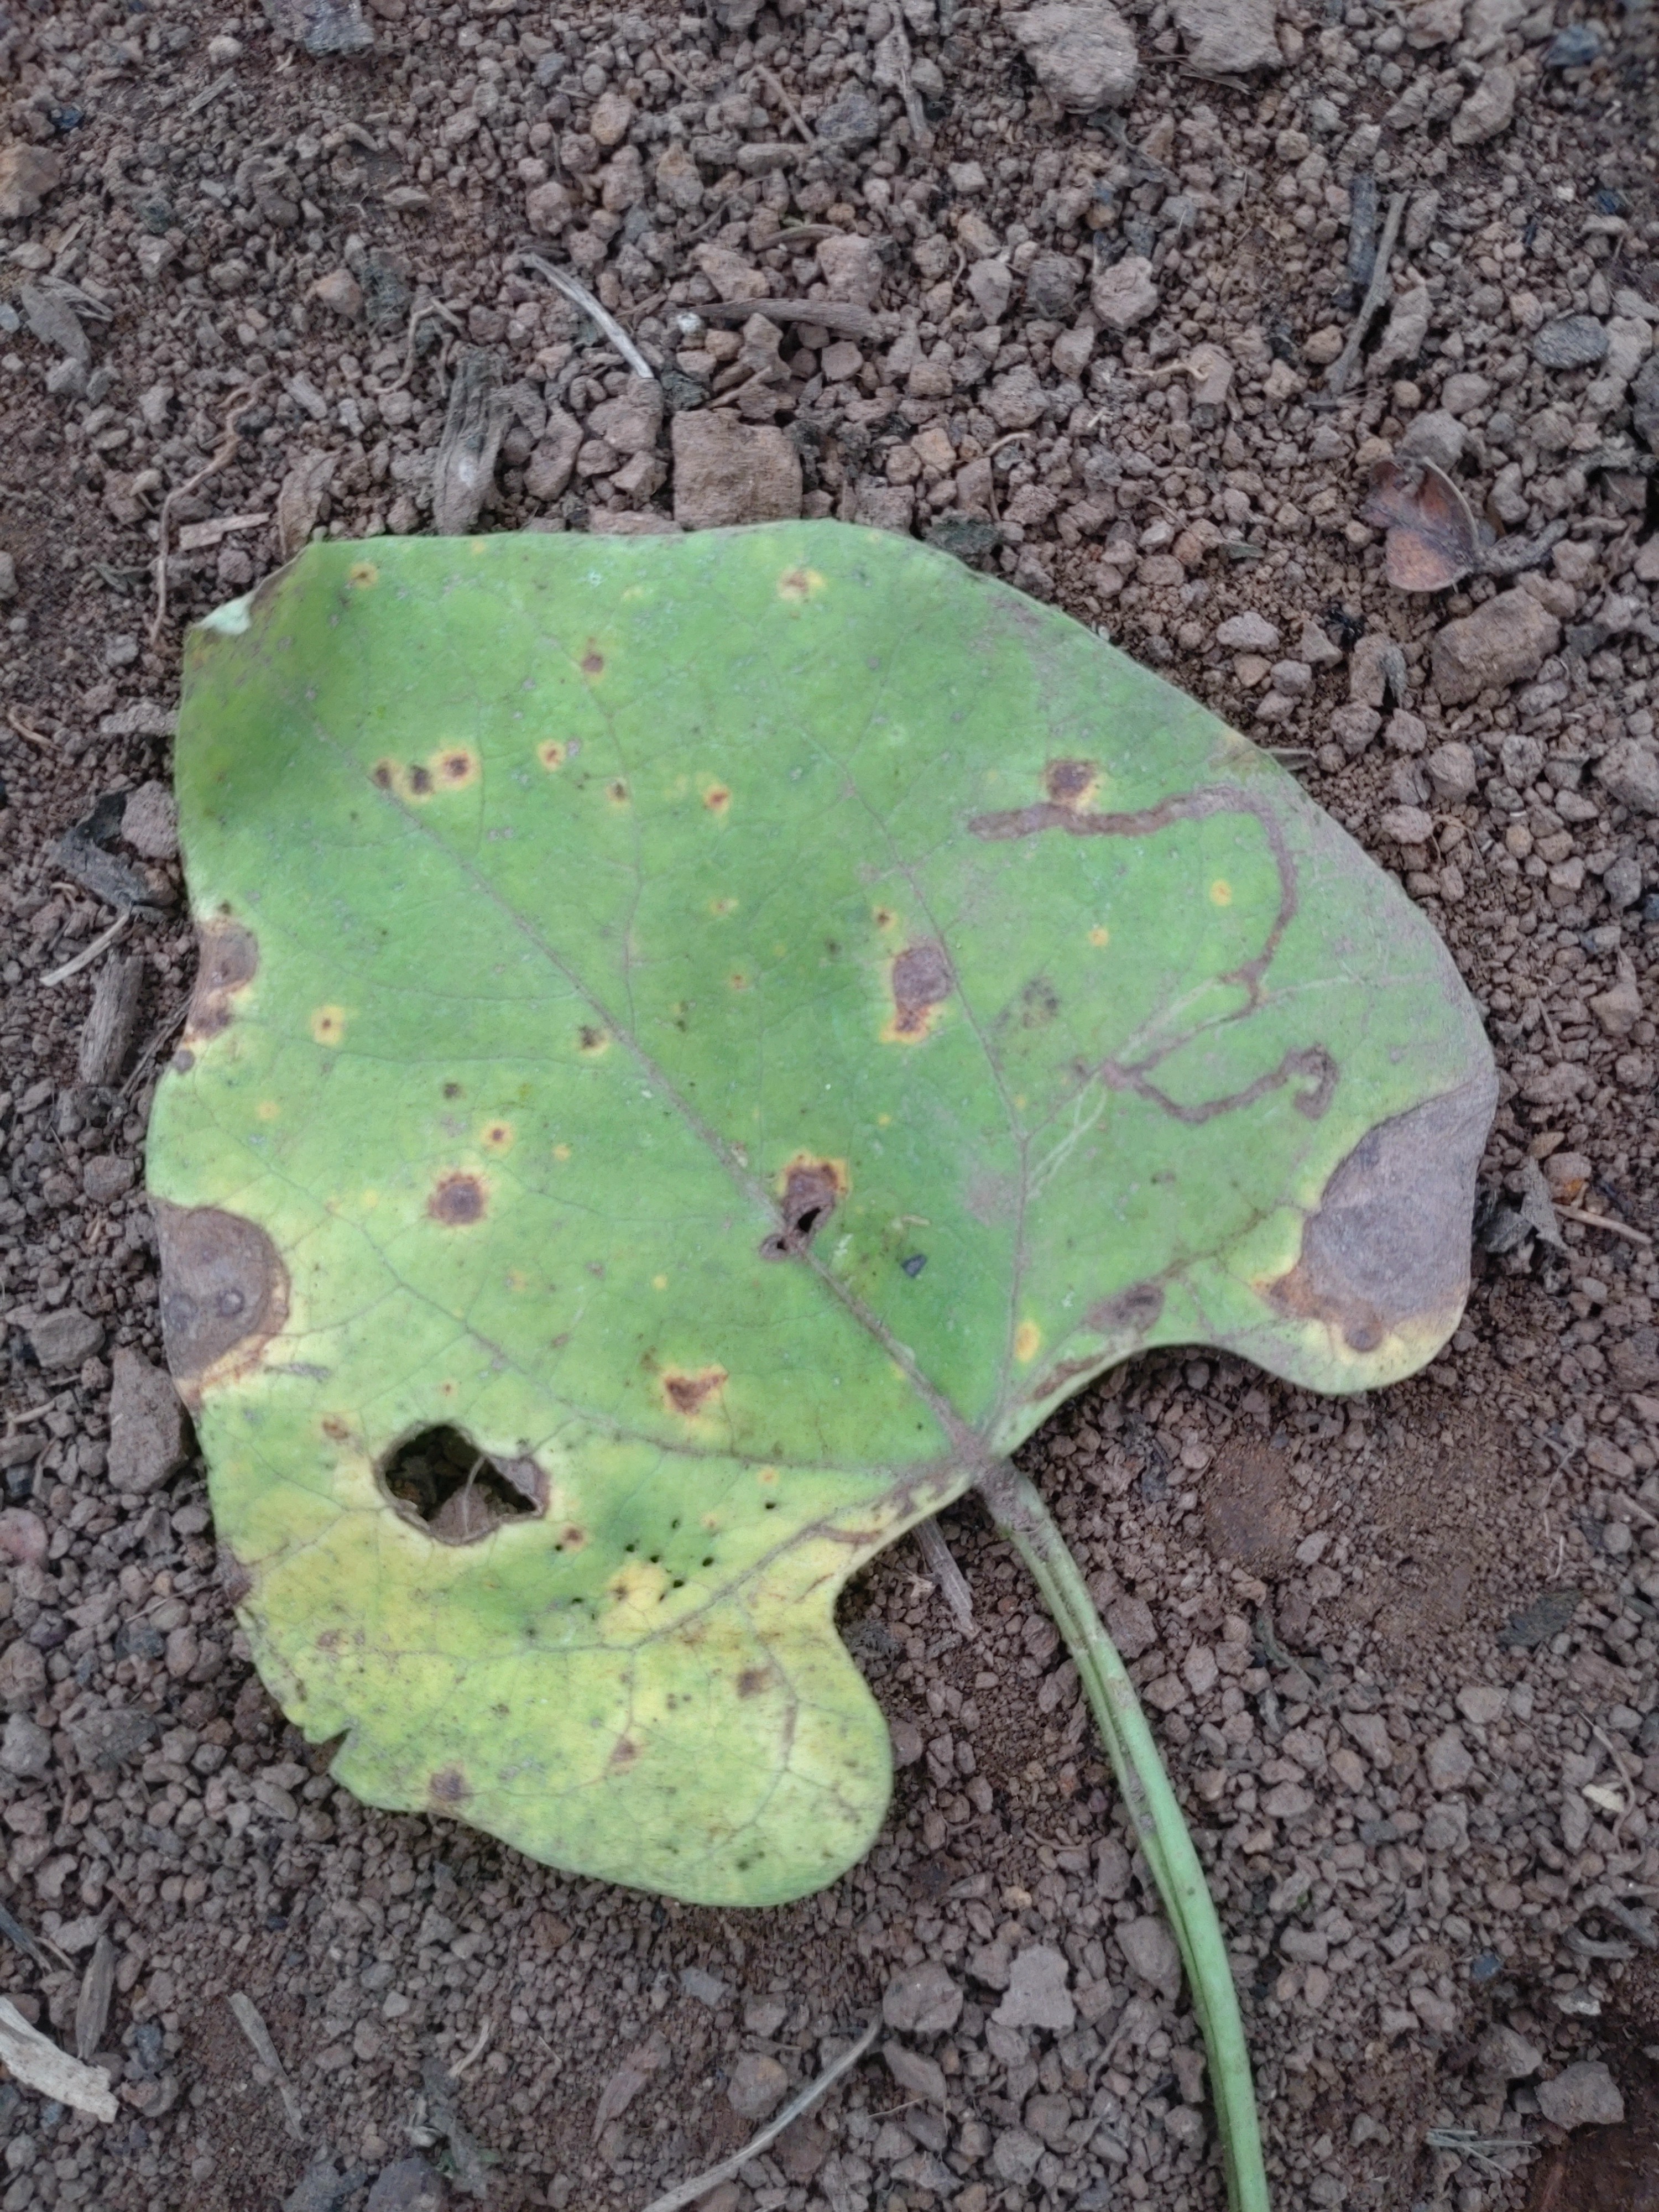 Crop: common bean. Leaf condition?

rust
